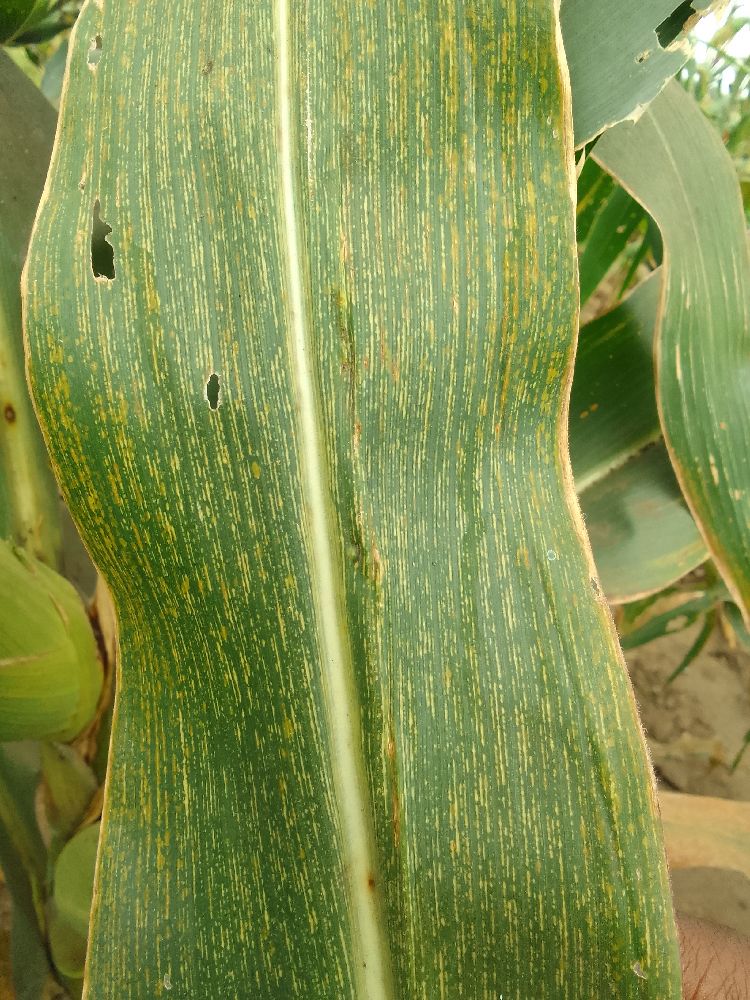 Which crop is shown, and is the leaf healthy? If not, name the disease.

maize, maize streak virus
